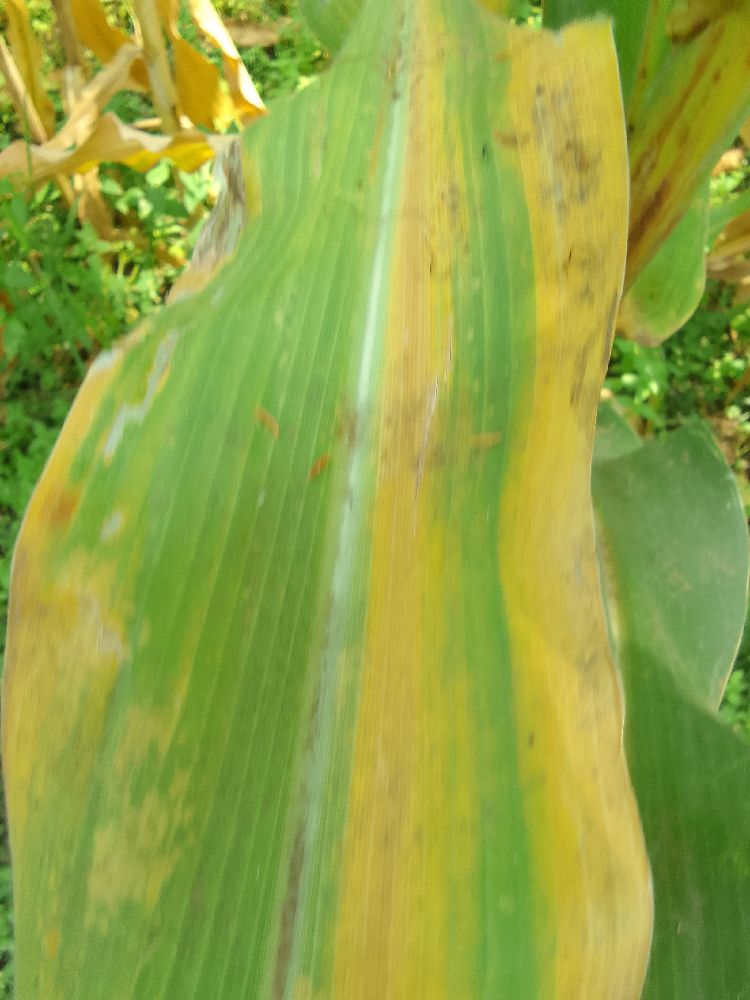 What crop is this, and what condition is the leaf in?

maize, maize lethal necrosis
